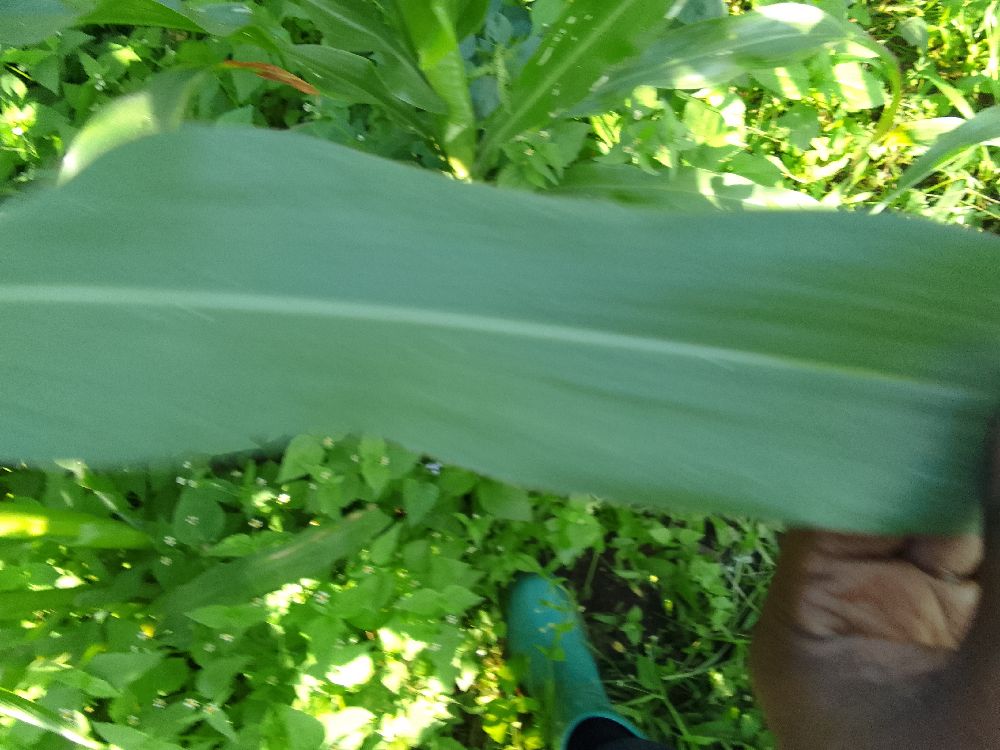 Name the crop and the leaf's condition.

maize, healthy
